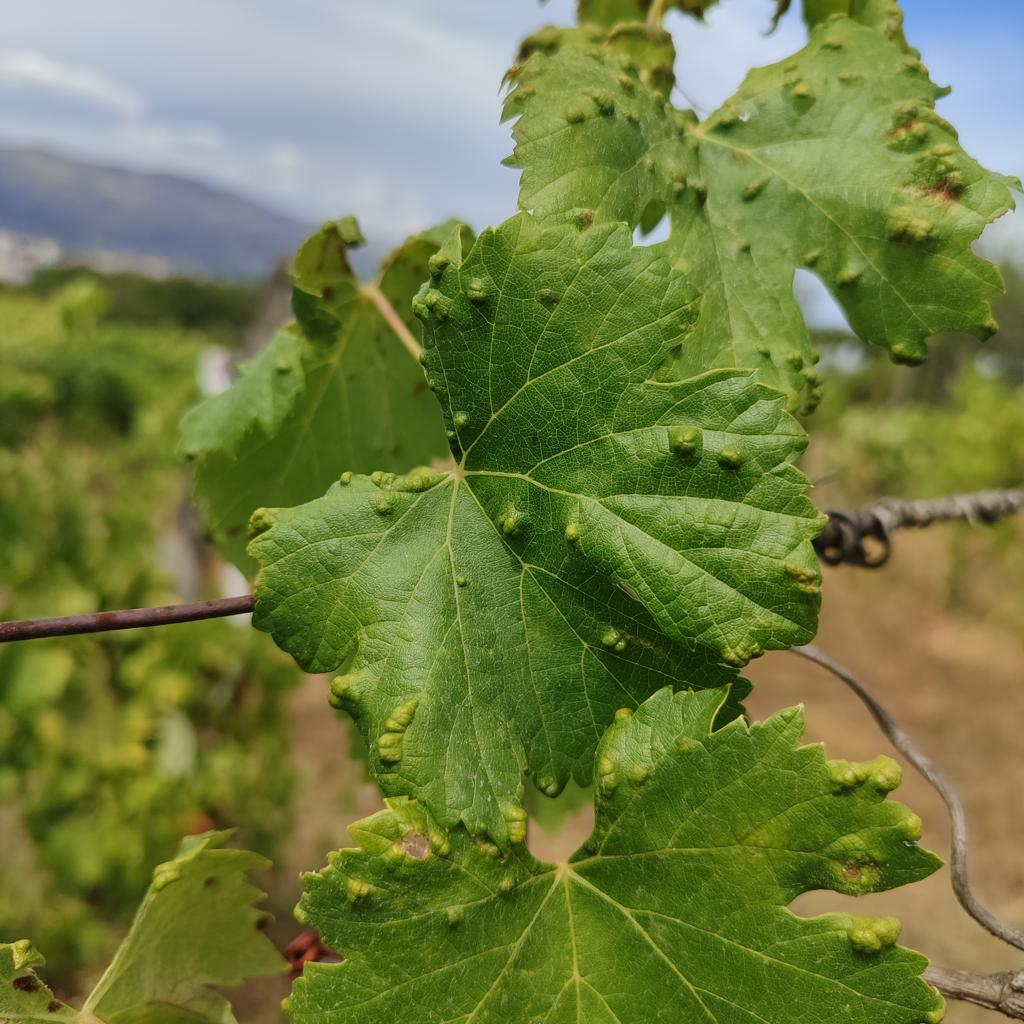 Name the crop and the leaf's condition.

grapevine, erineum mite
